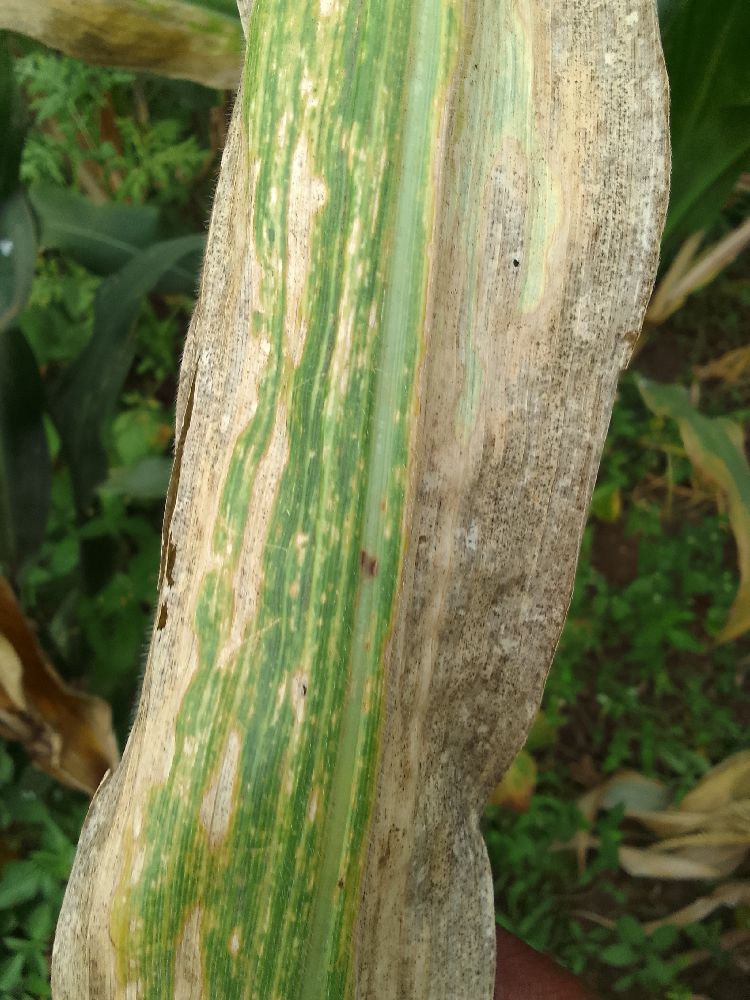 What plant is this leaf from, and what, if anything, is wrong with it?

maize, maize lethal necrosis
